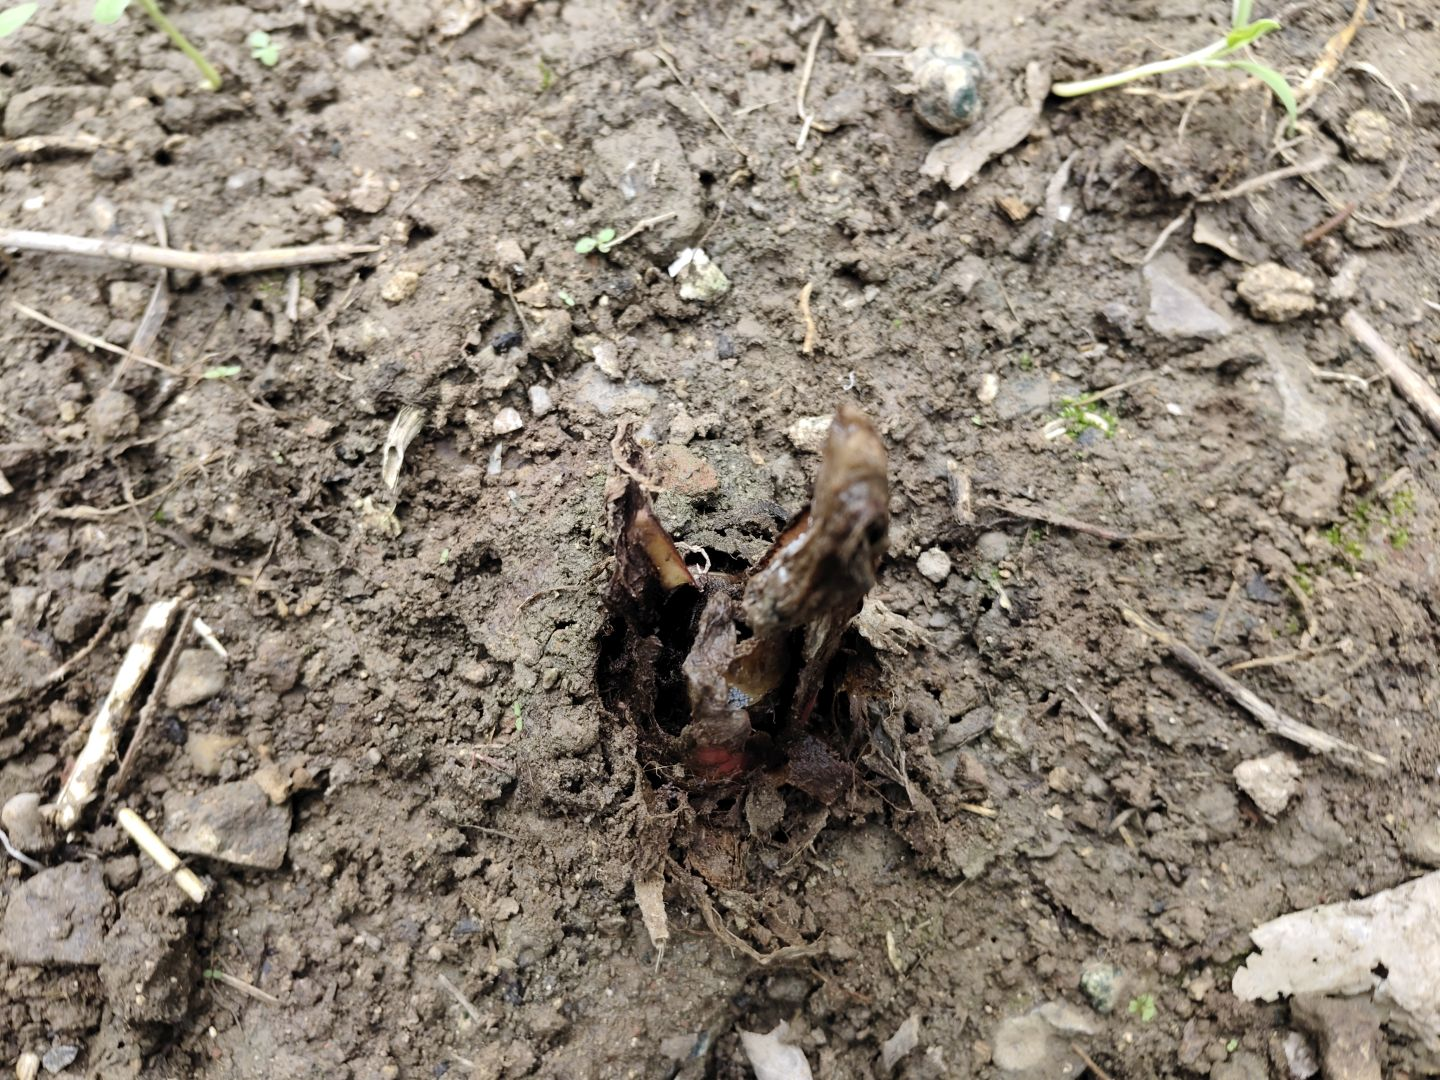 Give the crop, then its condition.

taro, root rot
